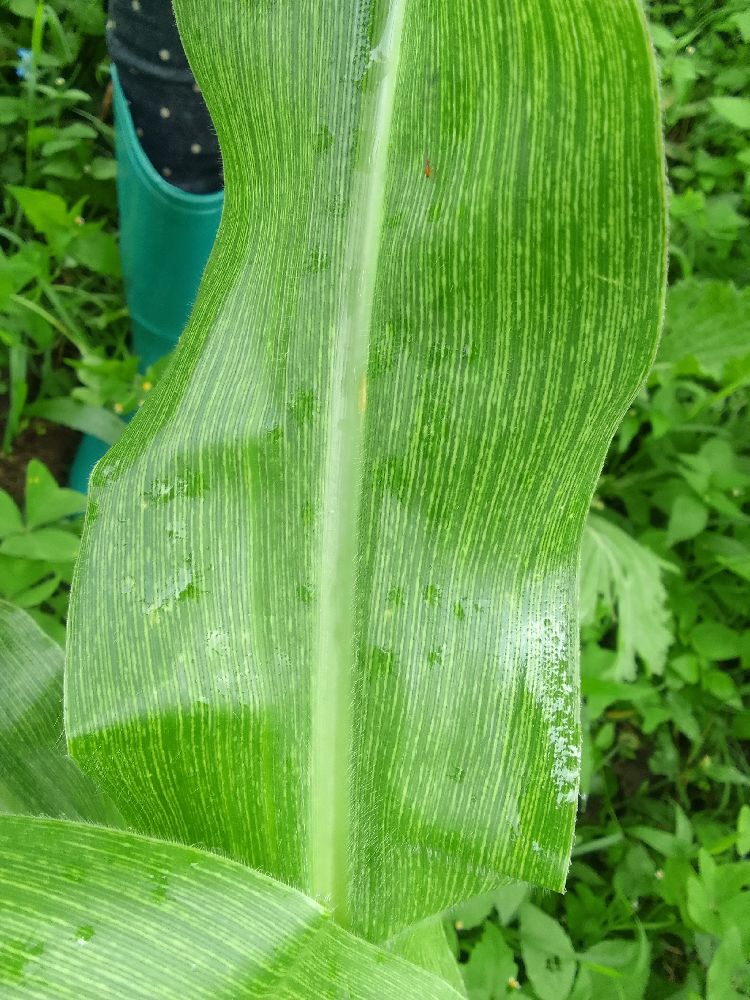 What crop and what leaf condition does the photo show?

maize, maize streak virus
